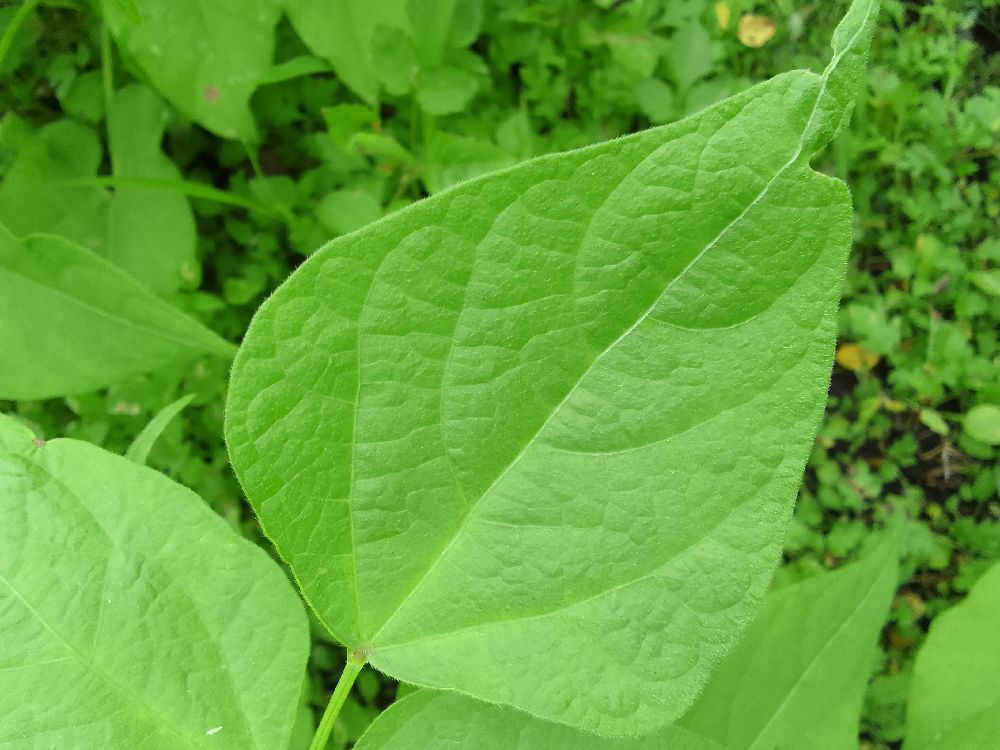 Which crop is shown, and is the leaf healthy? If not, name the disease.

common bean, healthy
